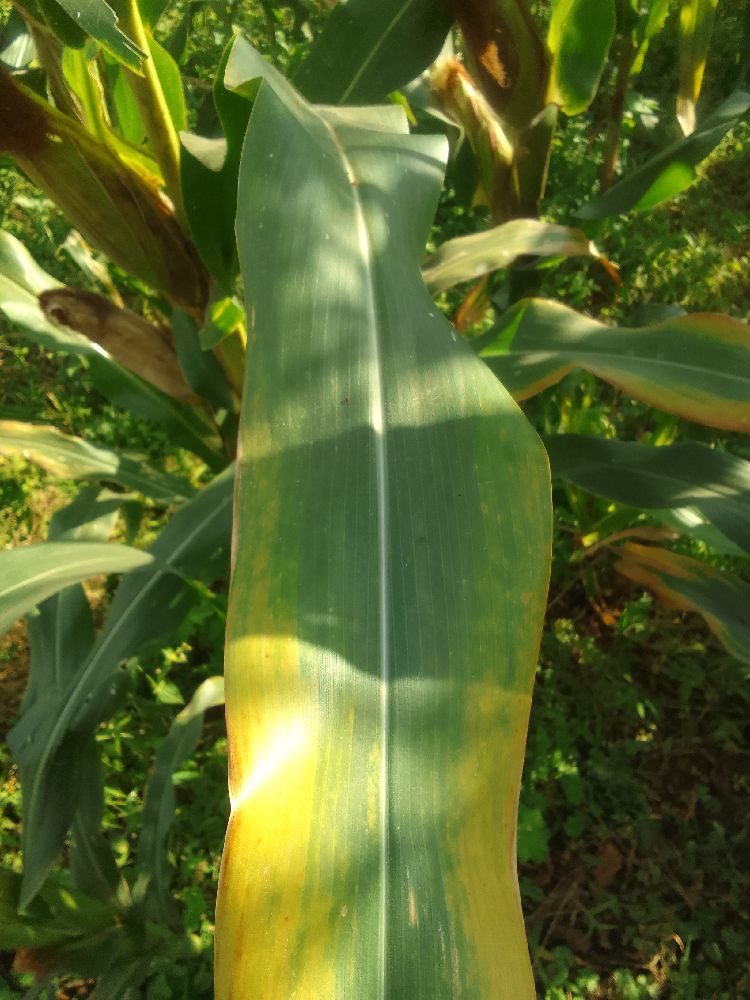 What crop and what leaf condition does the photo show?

maize, maize lethal necrosis
